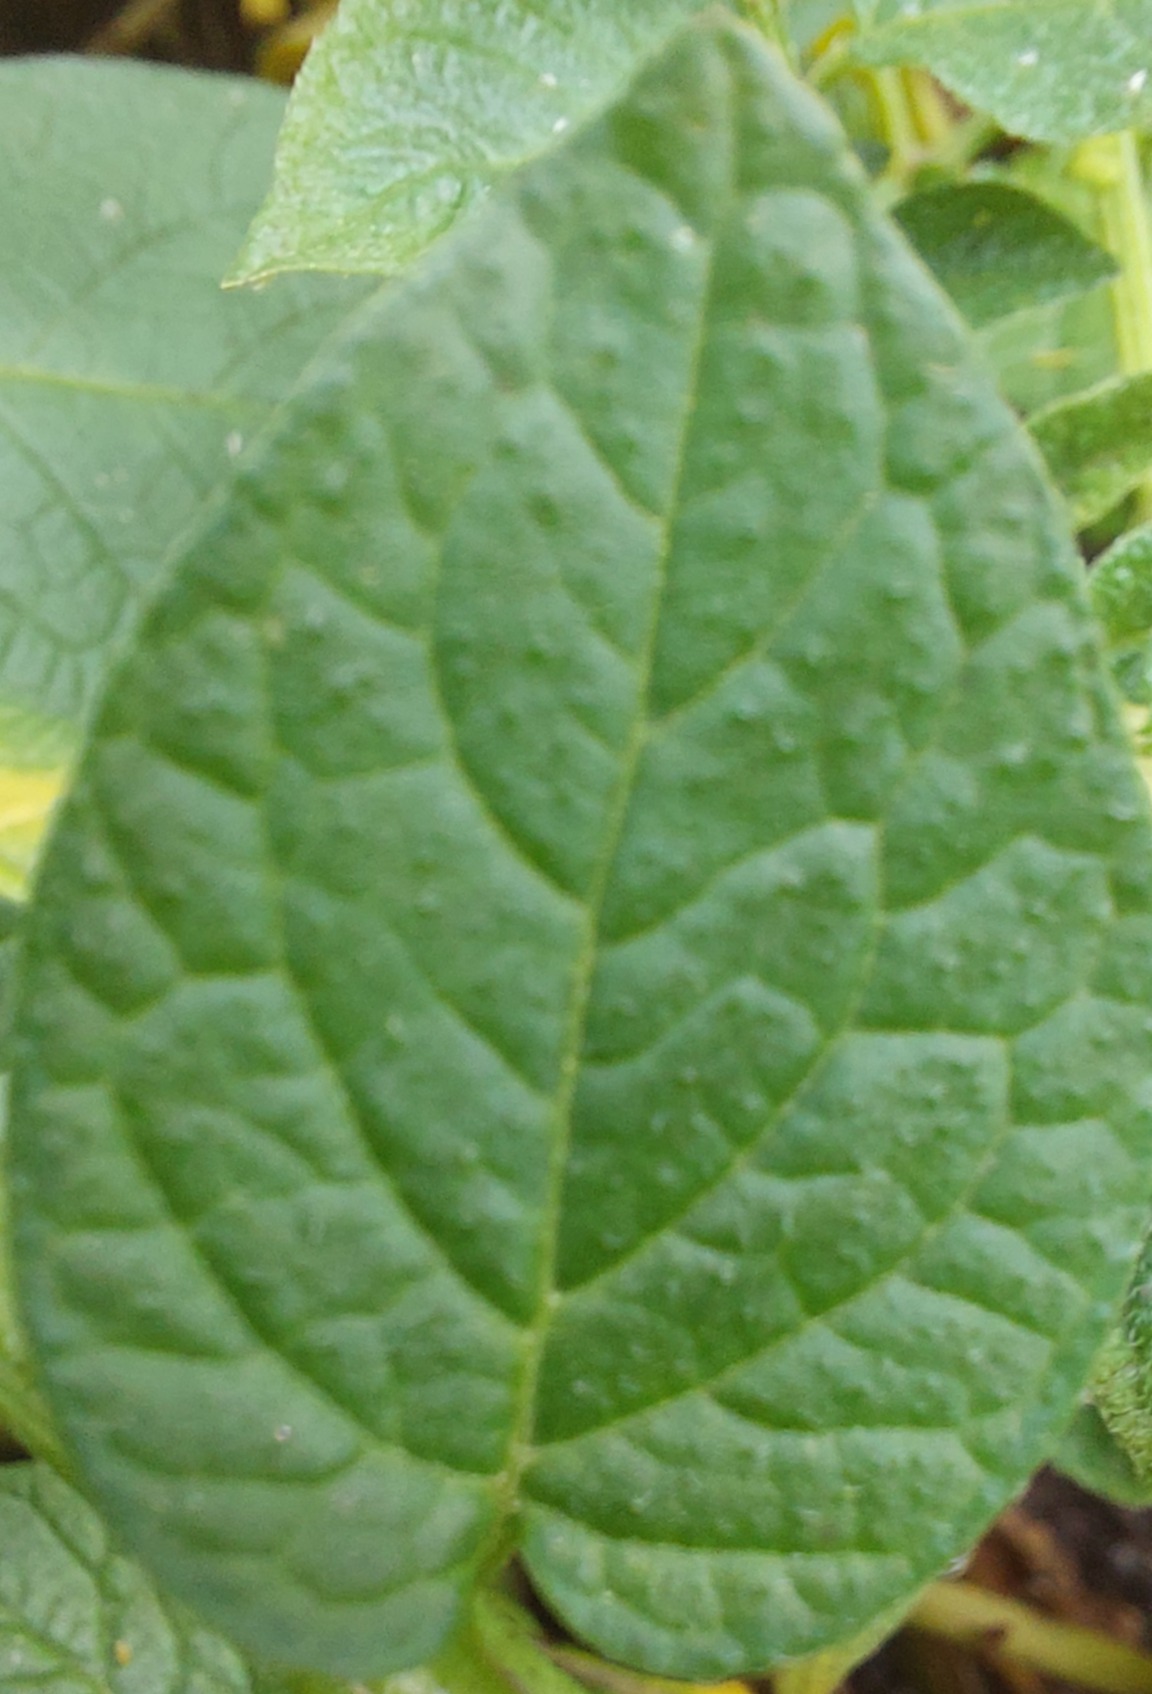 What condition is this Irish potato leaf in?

healthy
